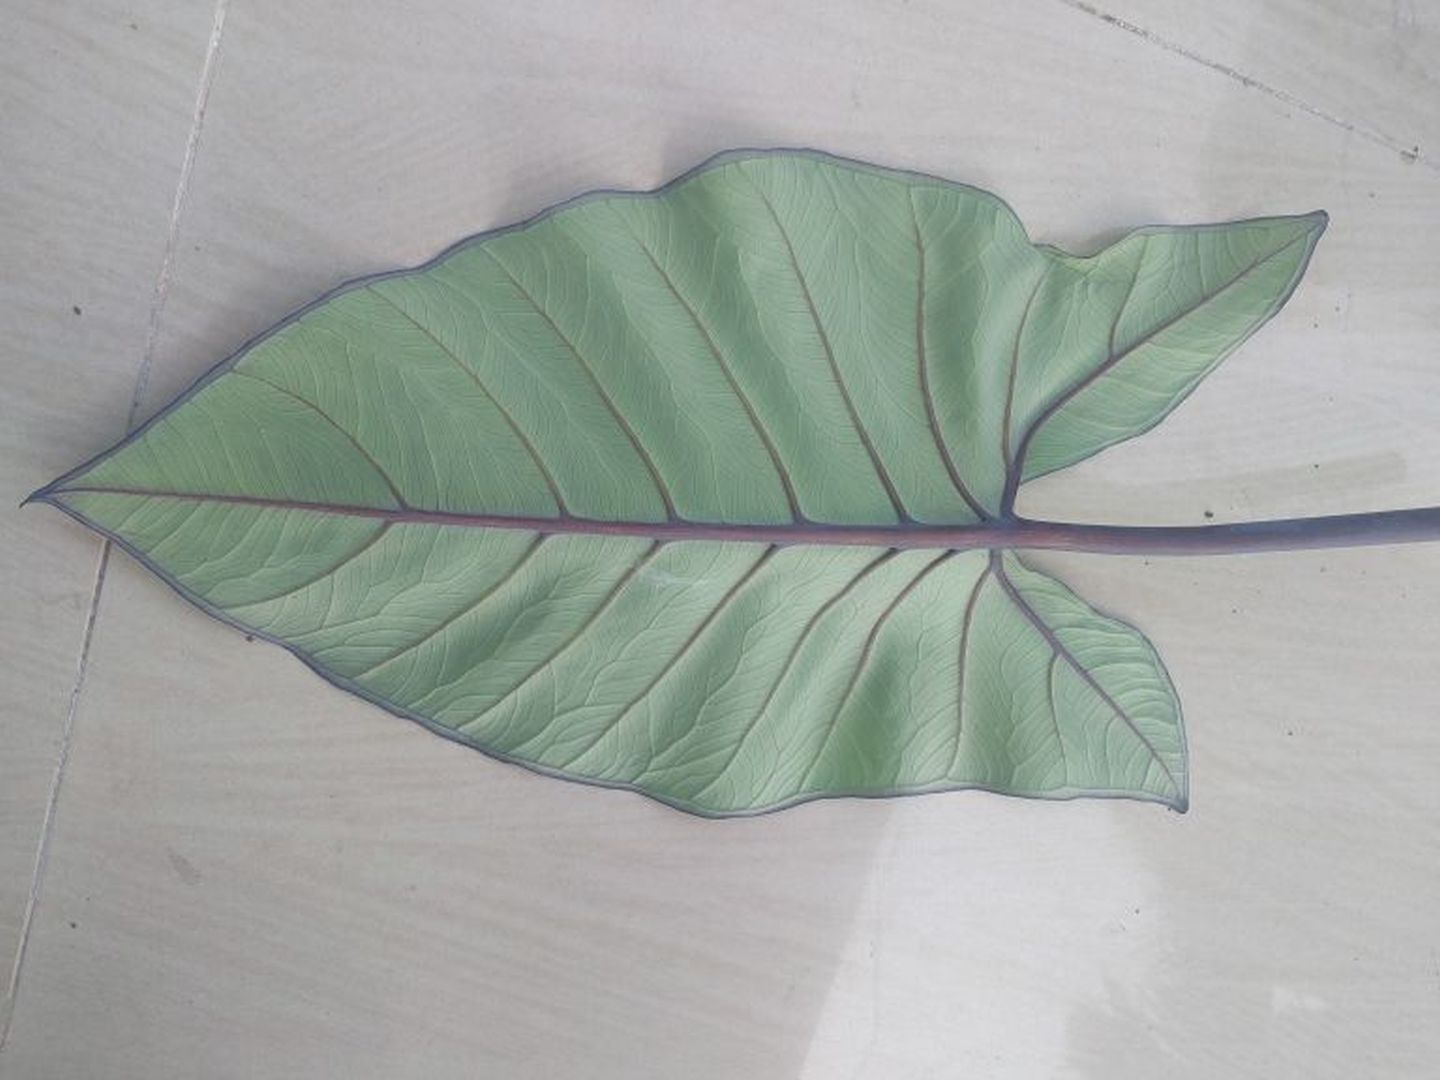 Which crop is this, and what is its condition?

taro, healthy
